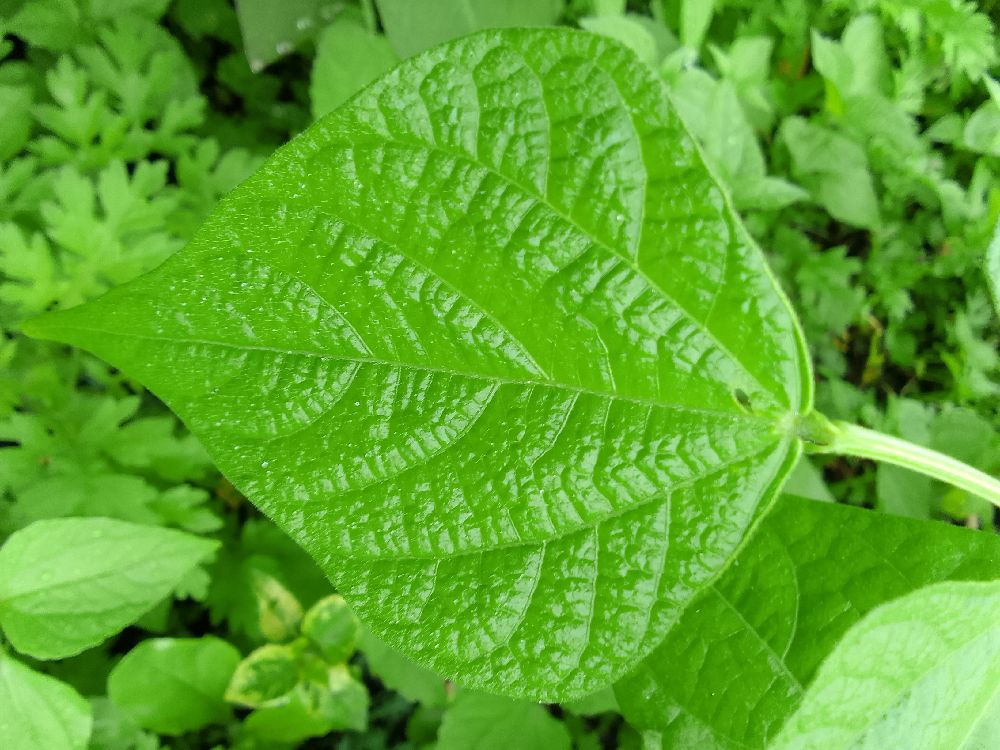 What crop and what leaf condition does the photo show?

common bean, healthy
